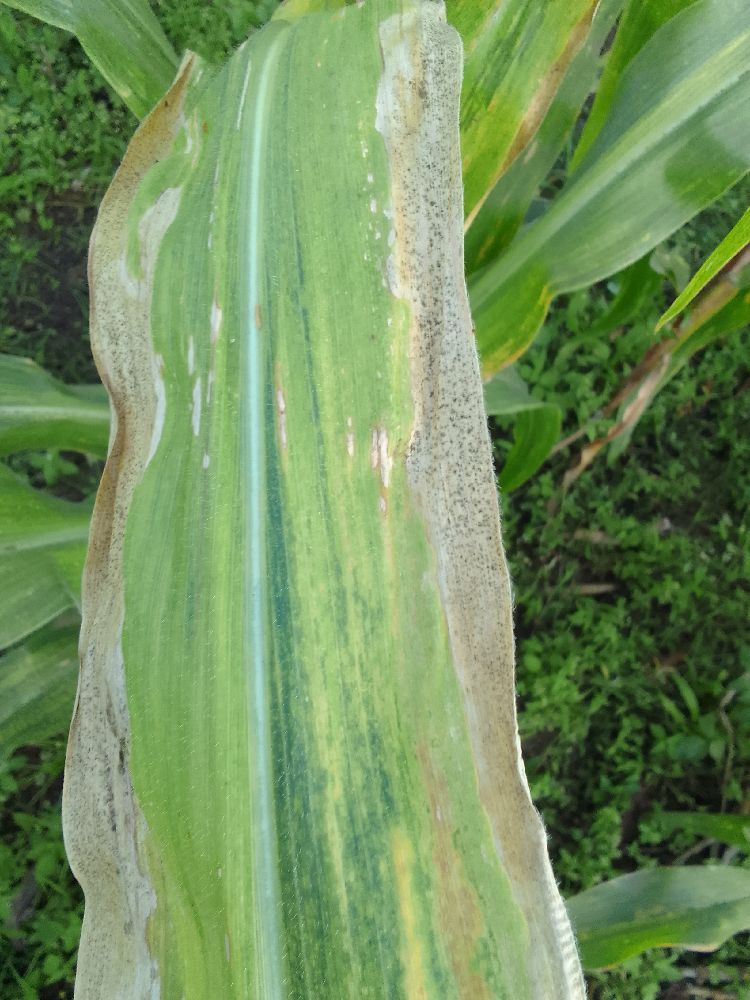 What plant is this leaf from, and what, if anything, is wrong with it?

maize, maize lethal necrosis
